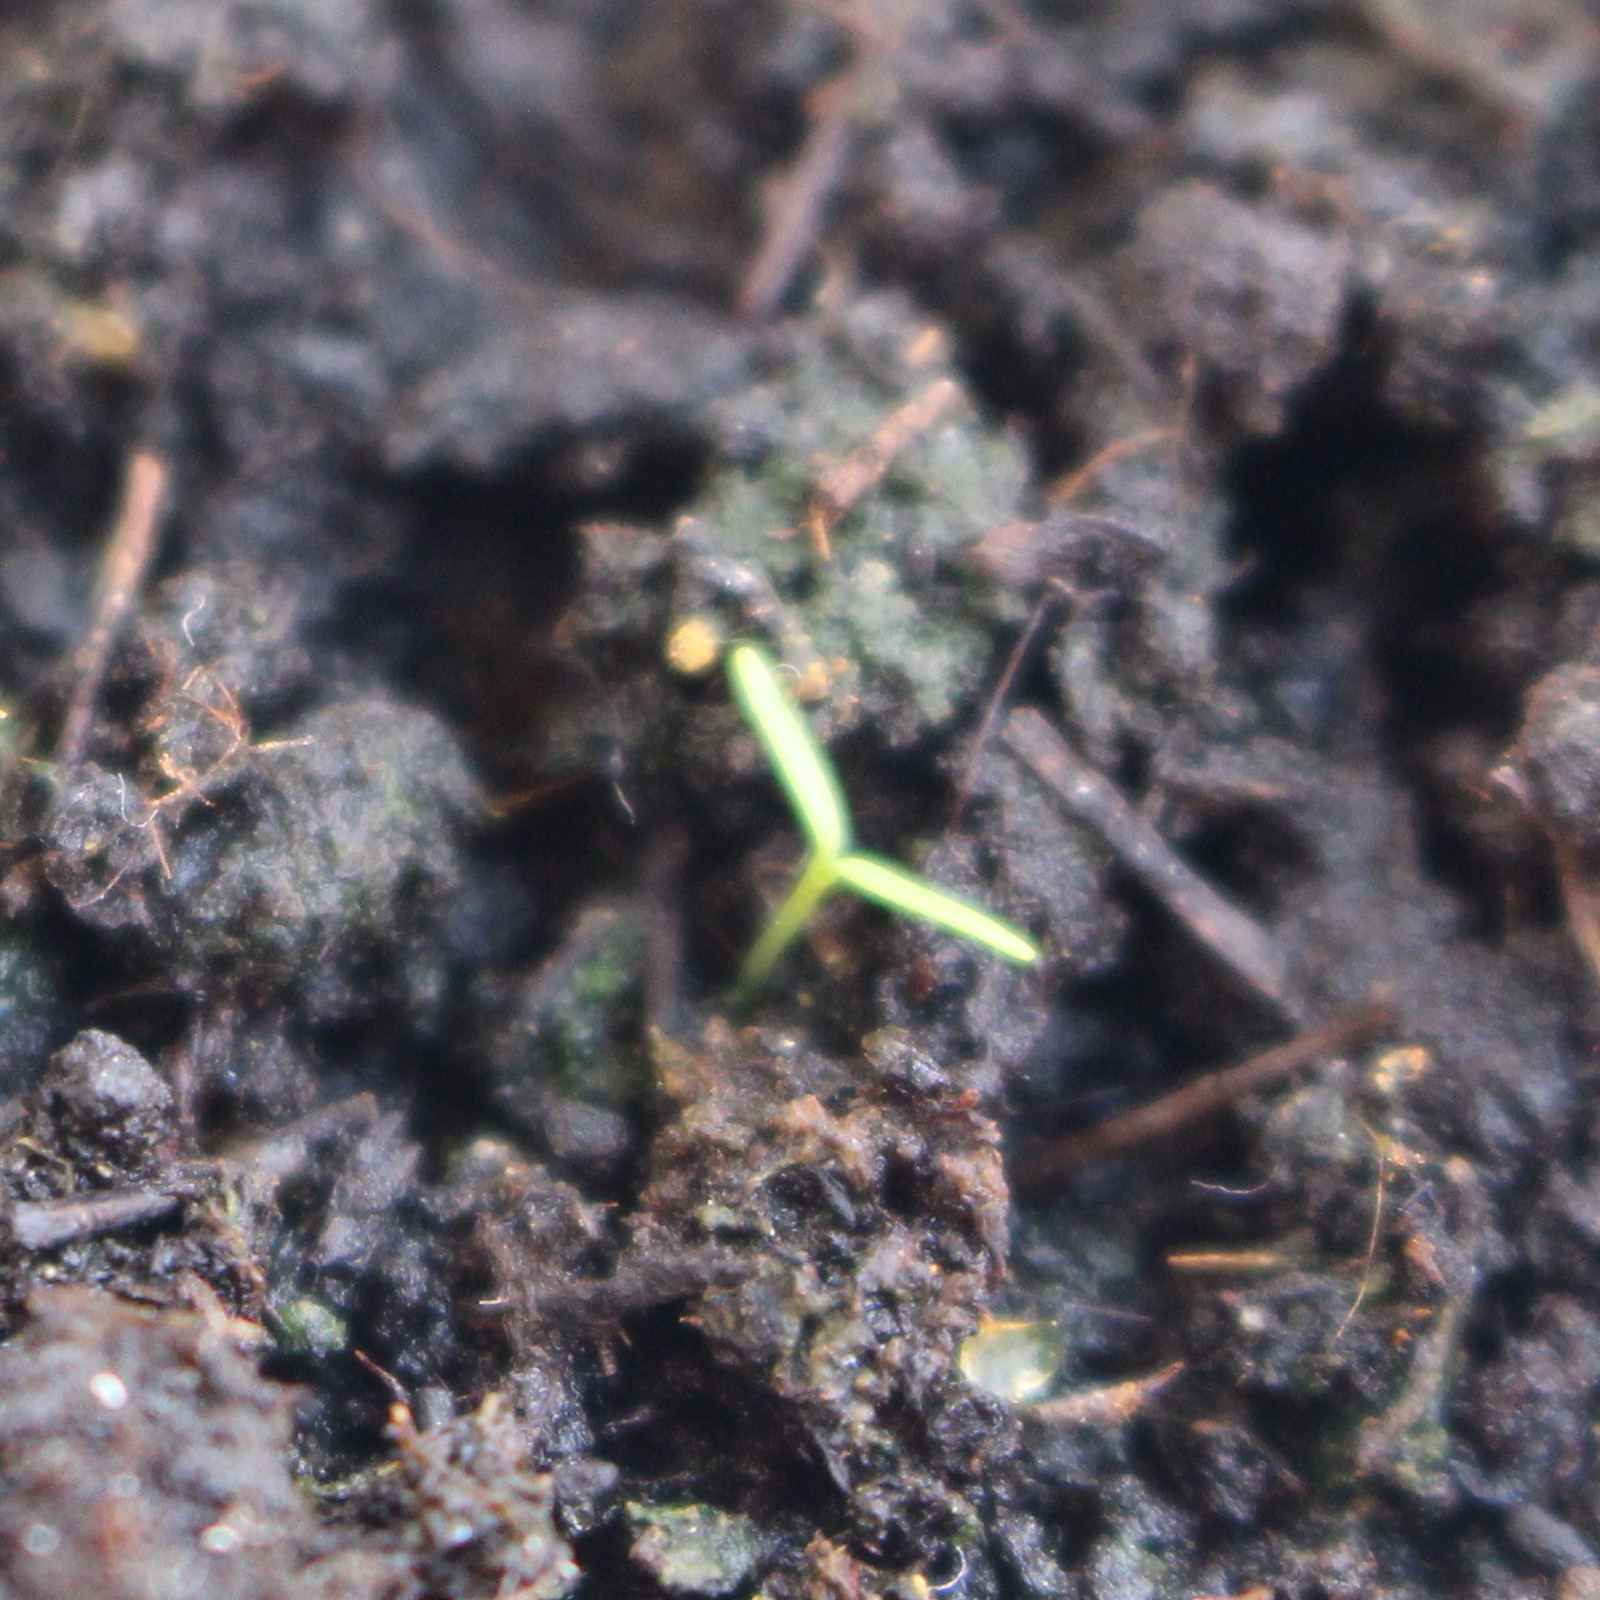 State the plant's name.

Papaver rhoeas
